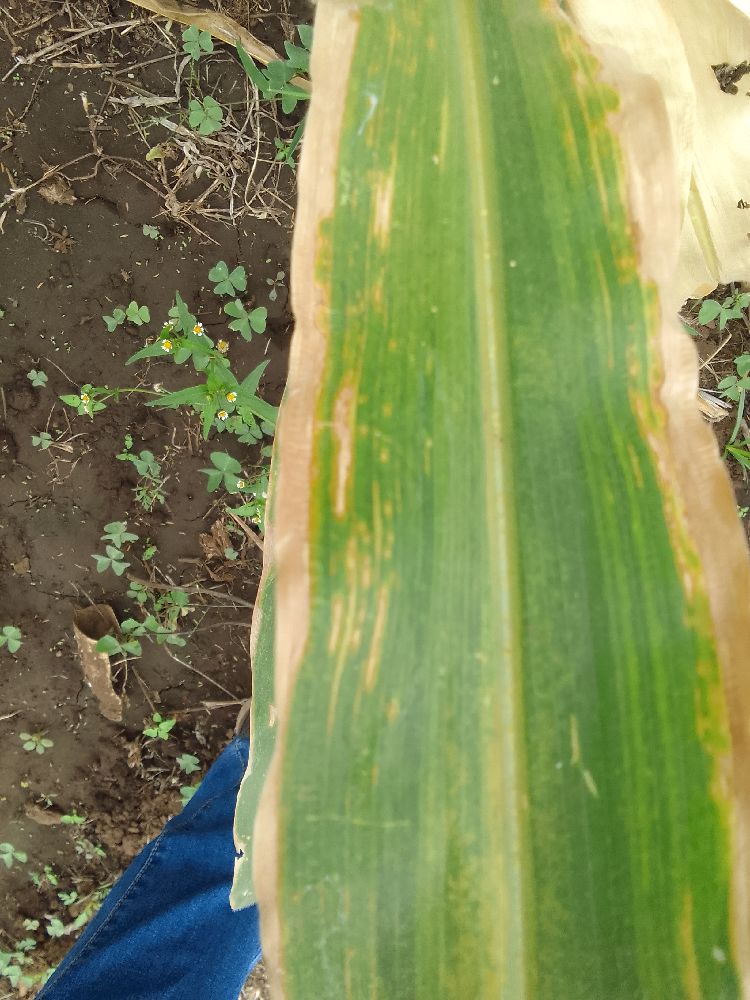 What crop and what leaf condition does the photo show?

maize, maize lethal necrosis
